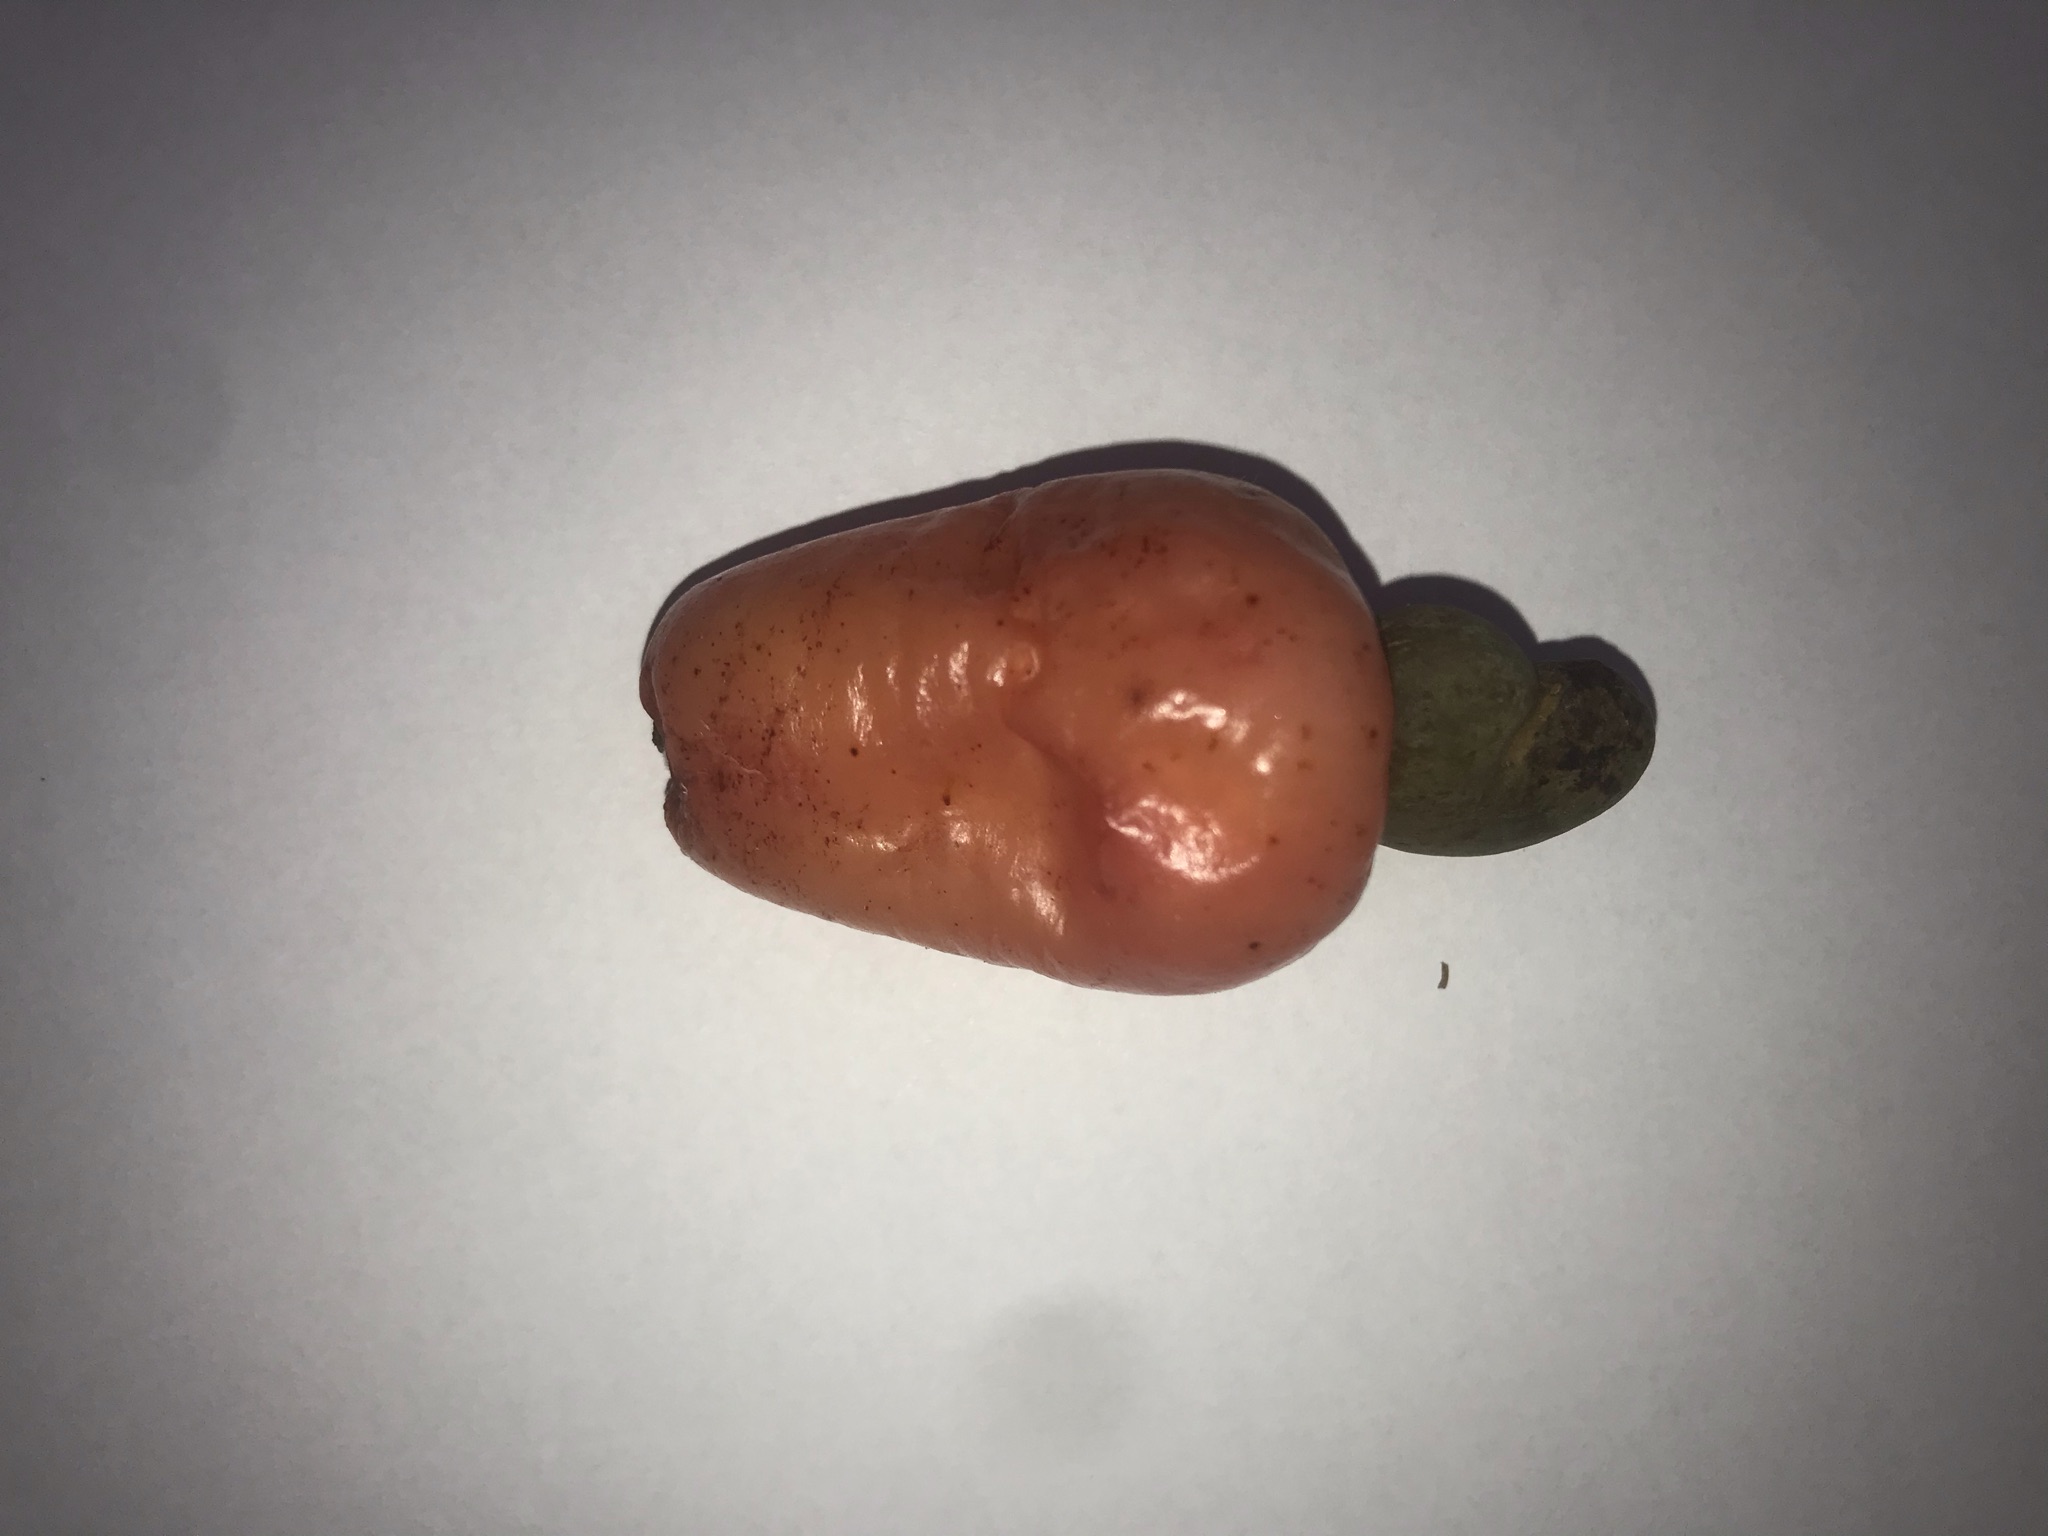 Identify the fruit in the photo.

caju vermelho
